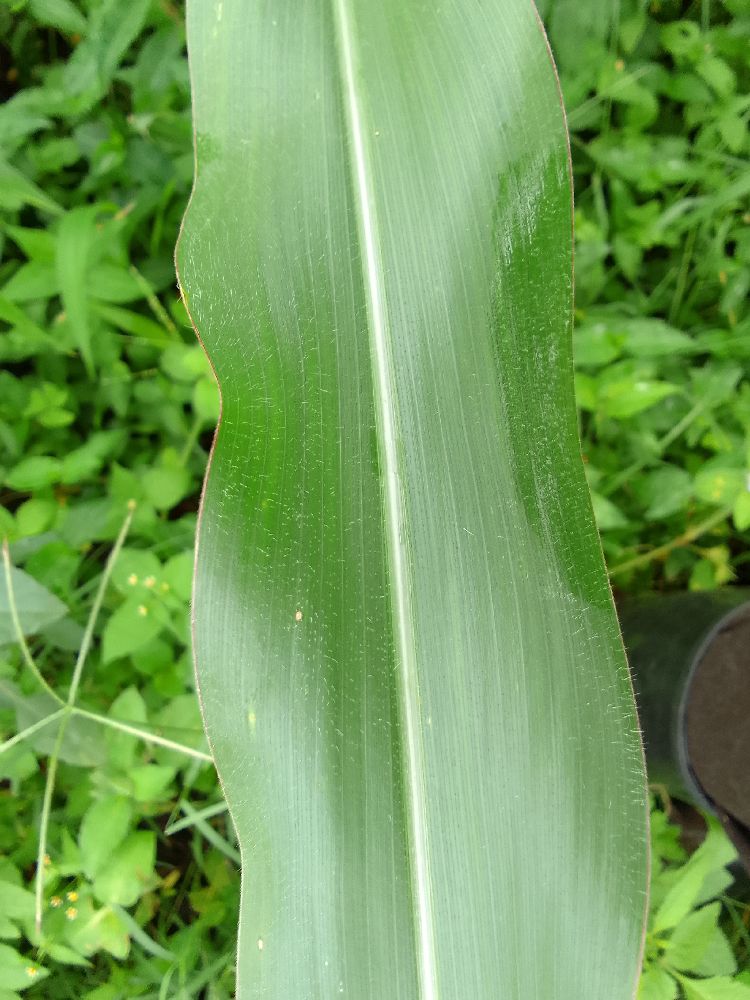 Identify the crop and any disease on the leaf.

maize, healthy
